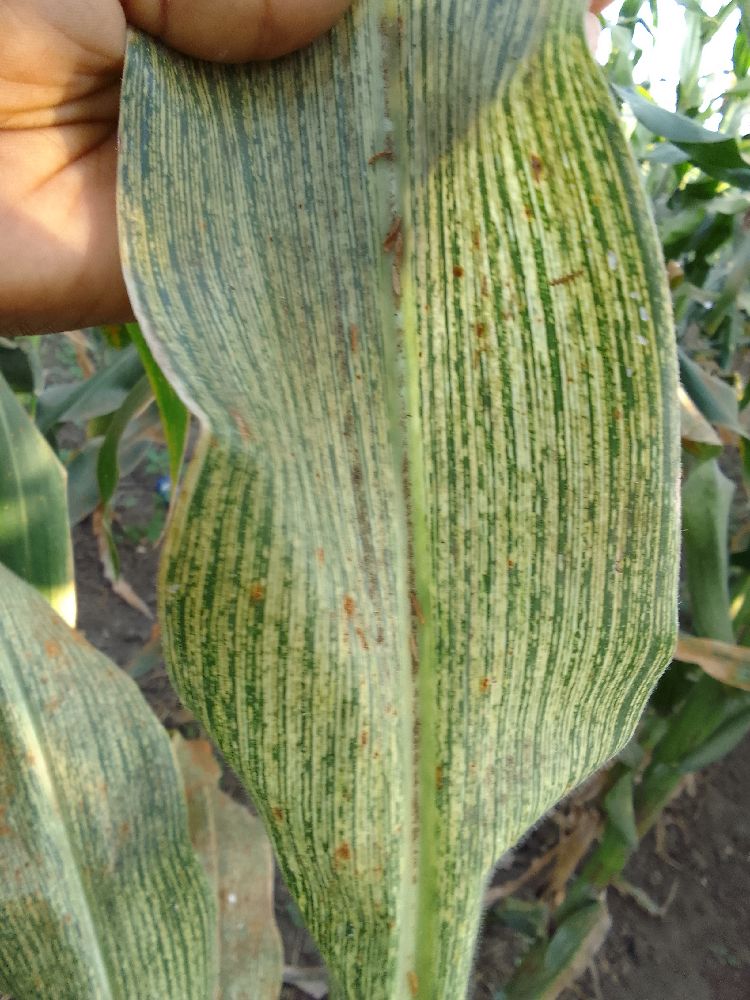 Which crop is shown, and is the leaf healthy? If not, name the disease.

maize, maize streak virus
